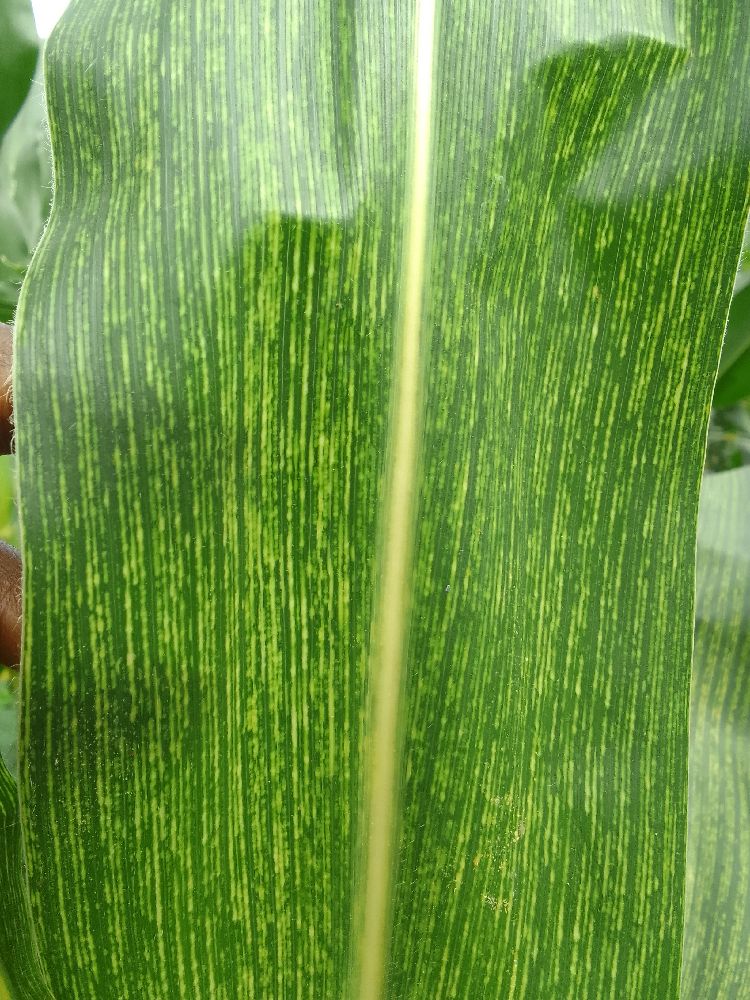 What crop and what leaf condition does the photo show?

maize, maize streak virus
